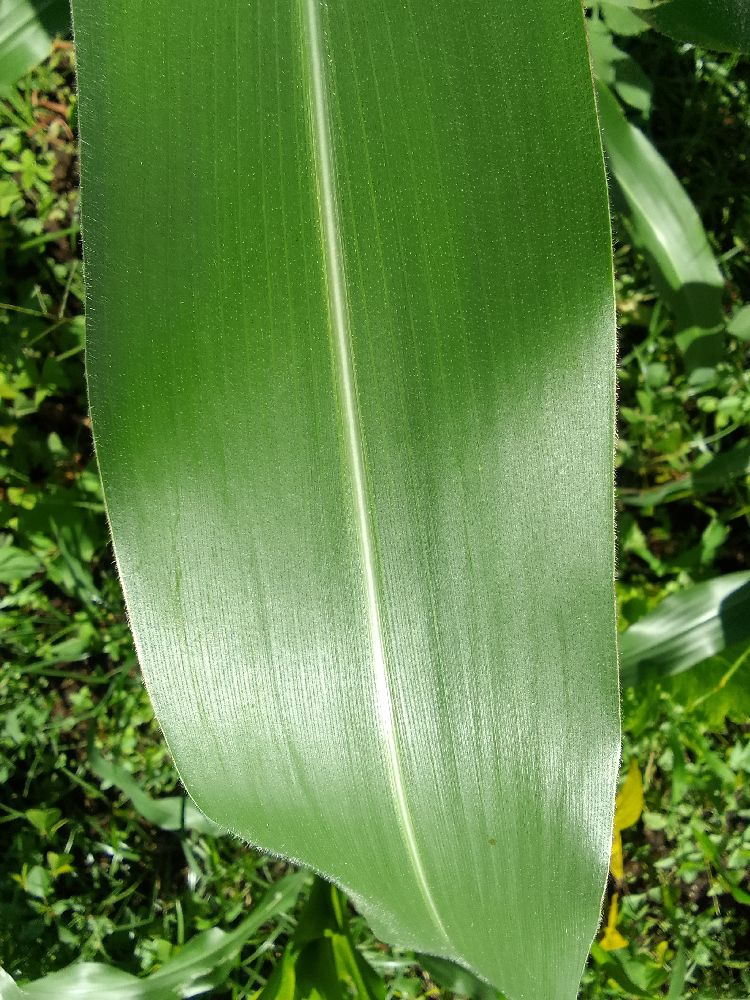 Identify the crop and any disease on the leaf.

maize, healthy
